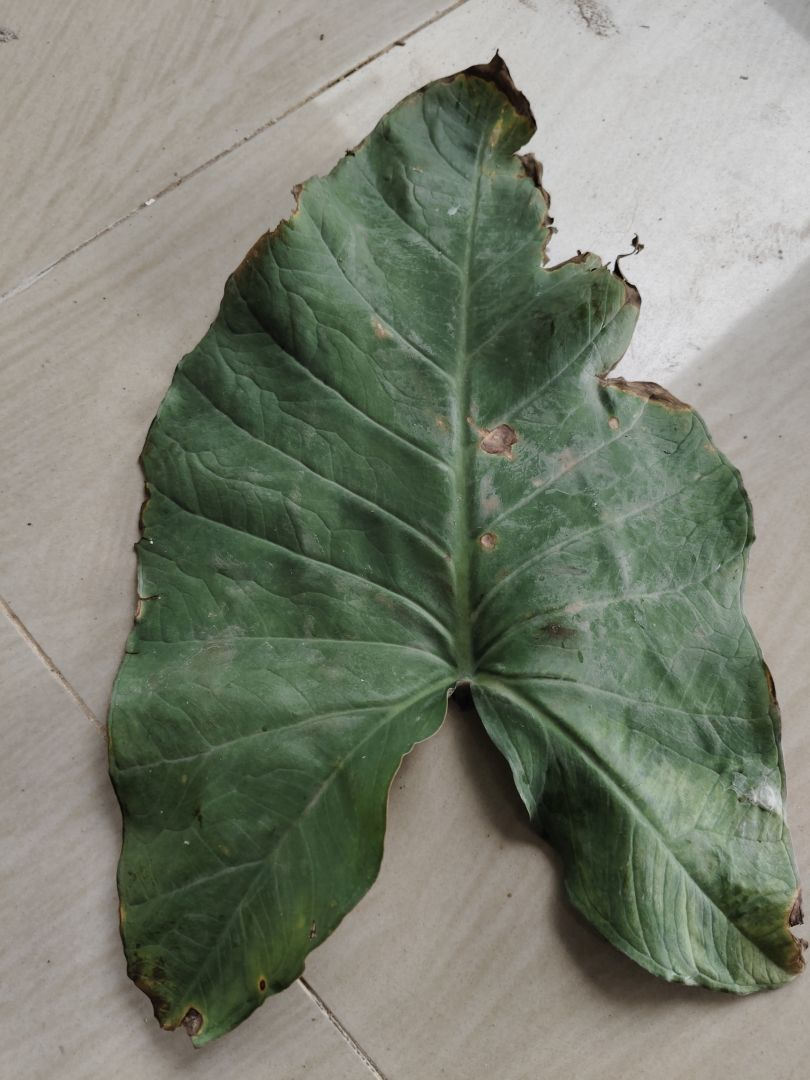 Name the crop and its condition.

taro, leaf blight
